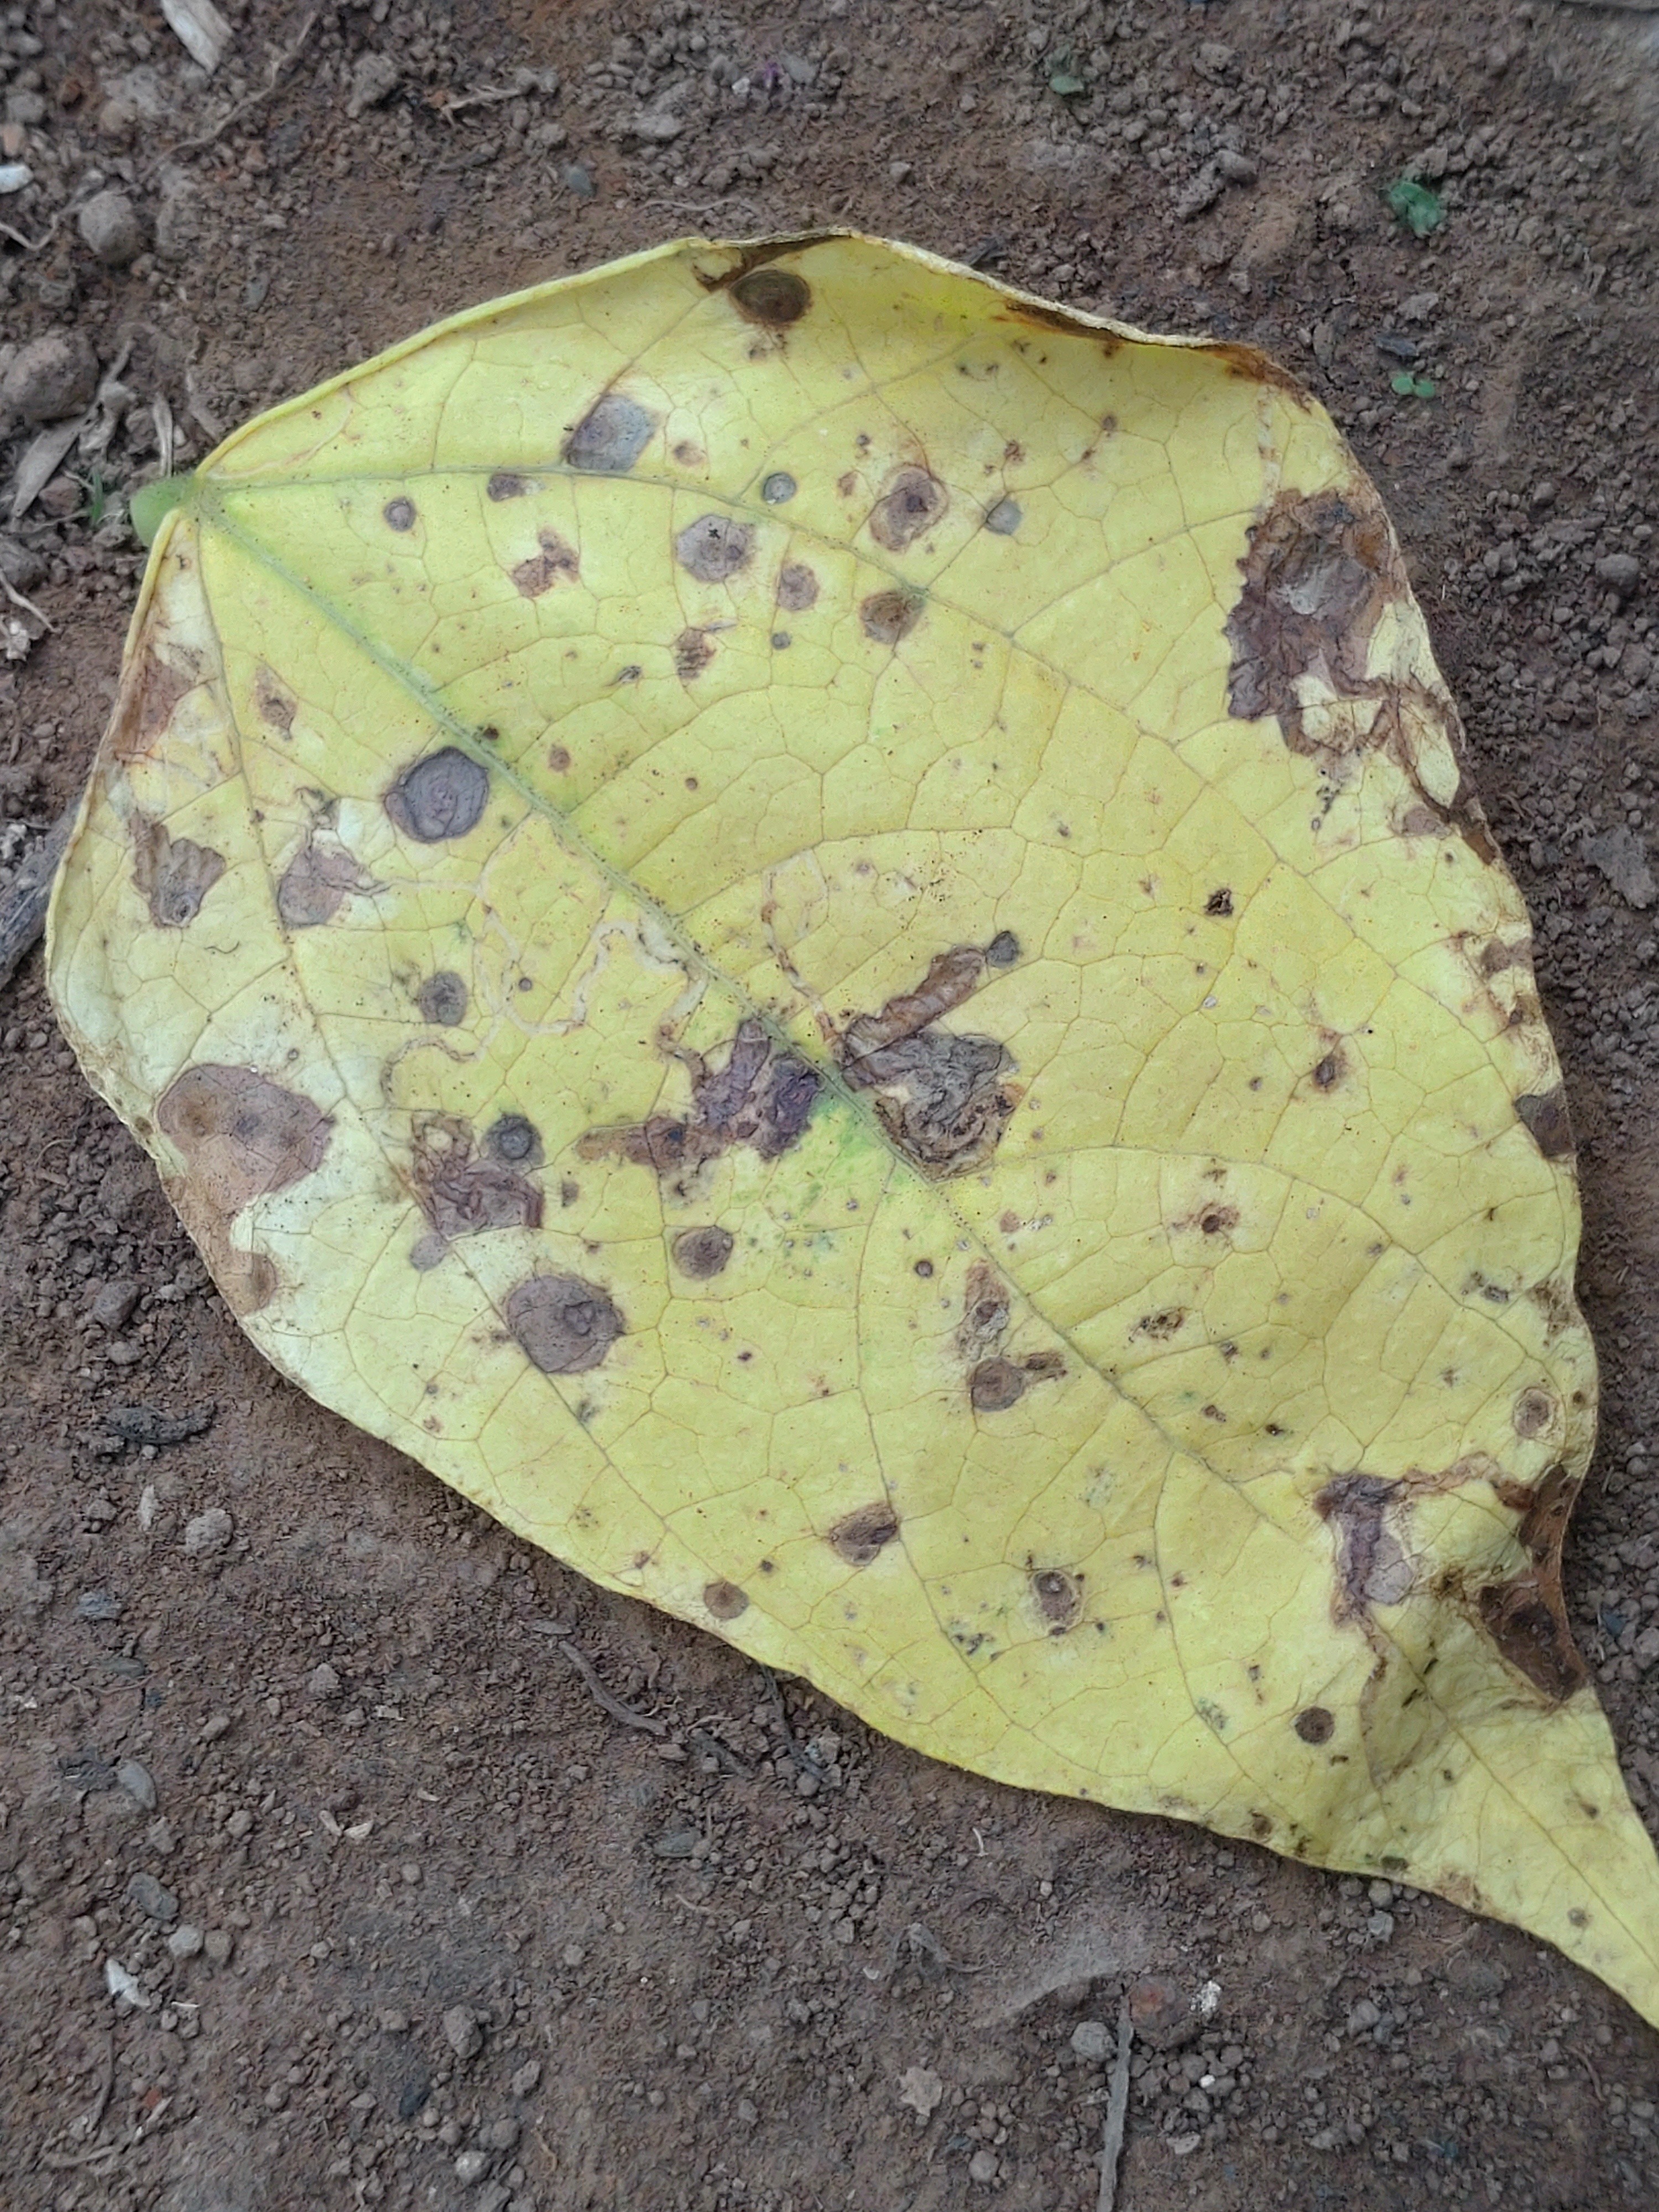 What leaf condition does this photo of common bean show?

anthracnose
